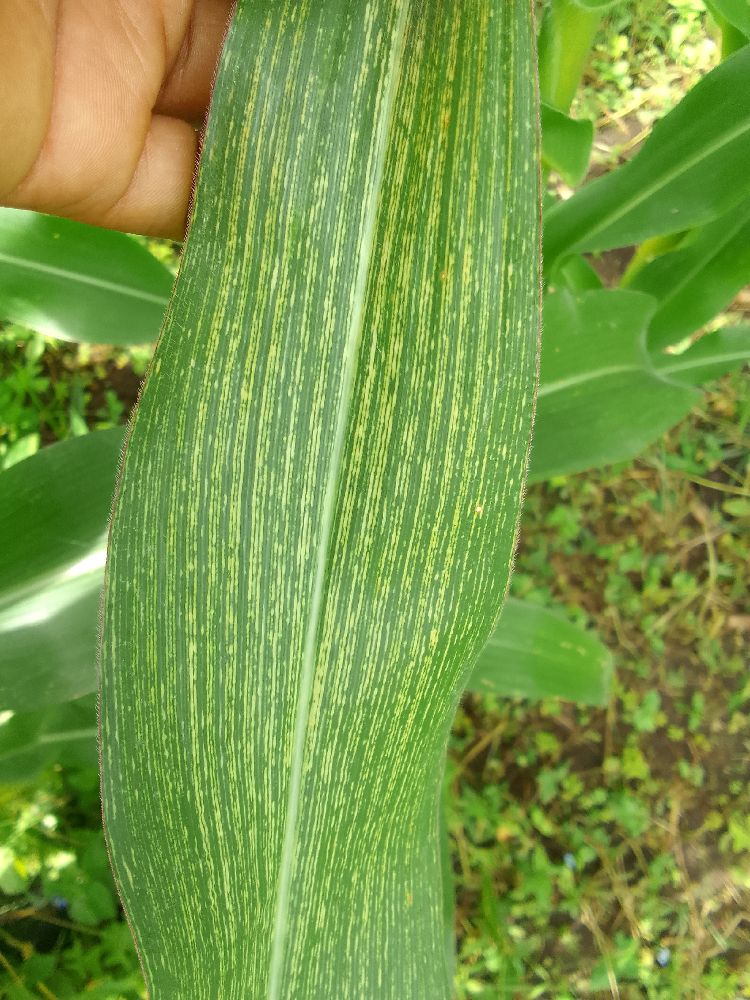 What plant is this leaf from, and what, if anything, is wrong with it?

maize, maize streak virus
